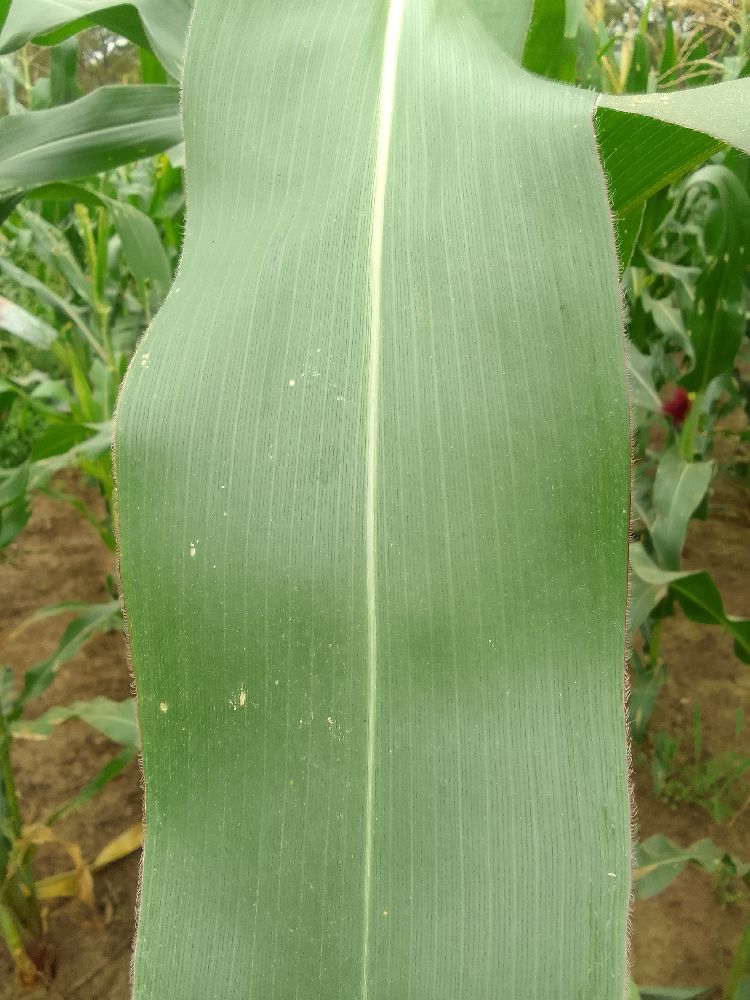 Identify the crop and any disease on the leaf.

maize, healthy
